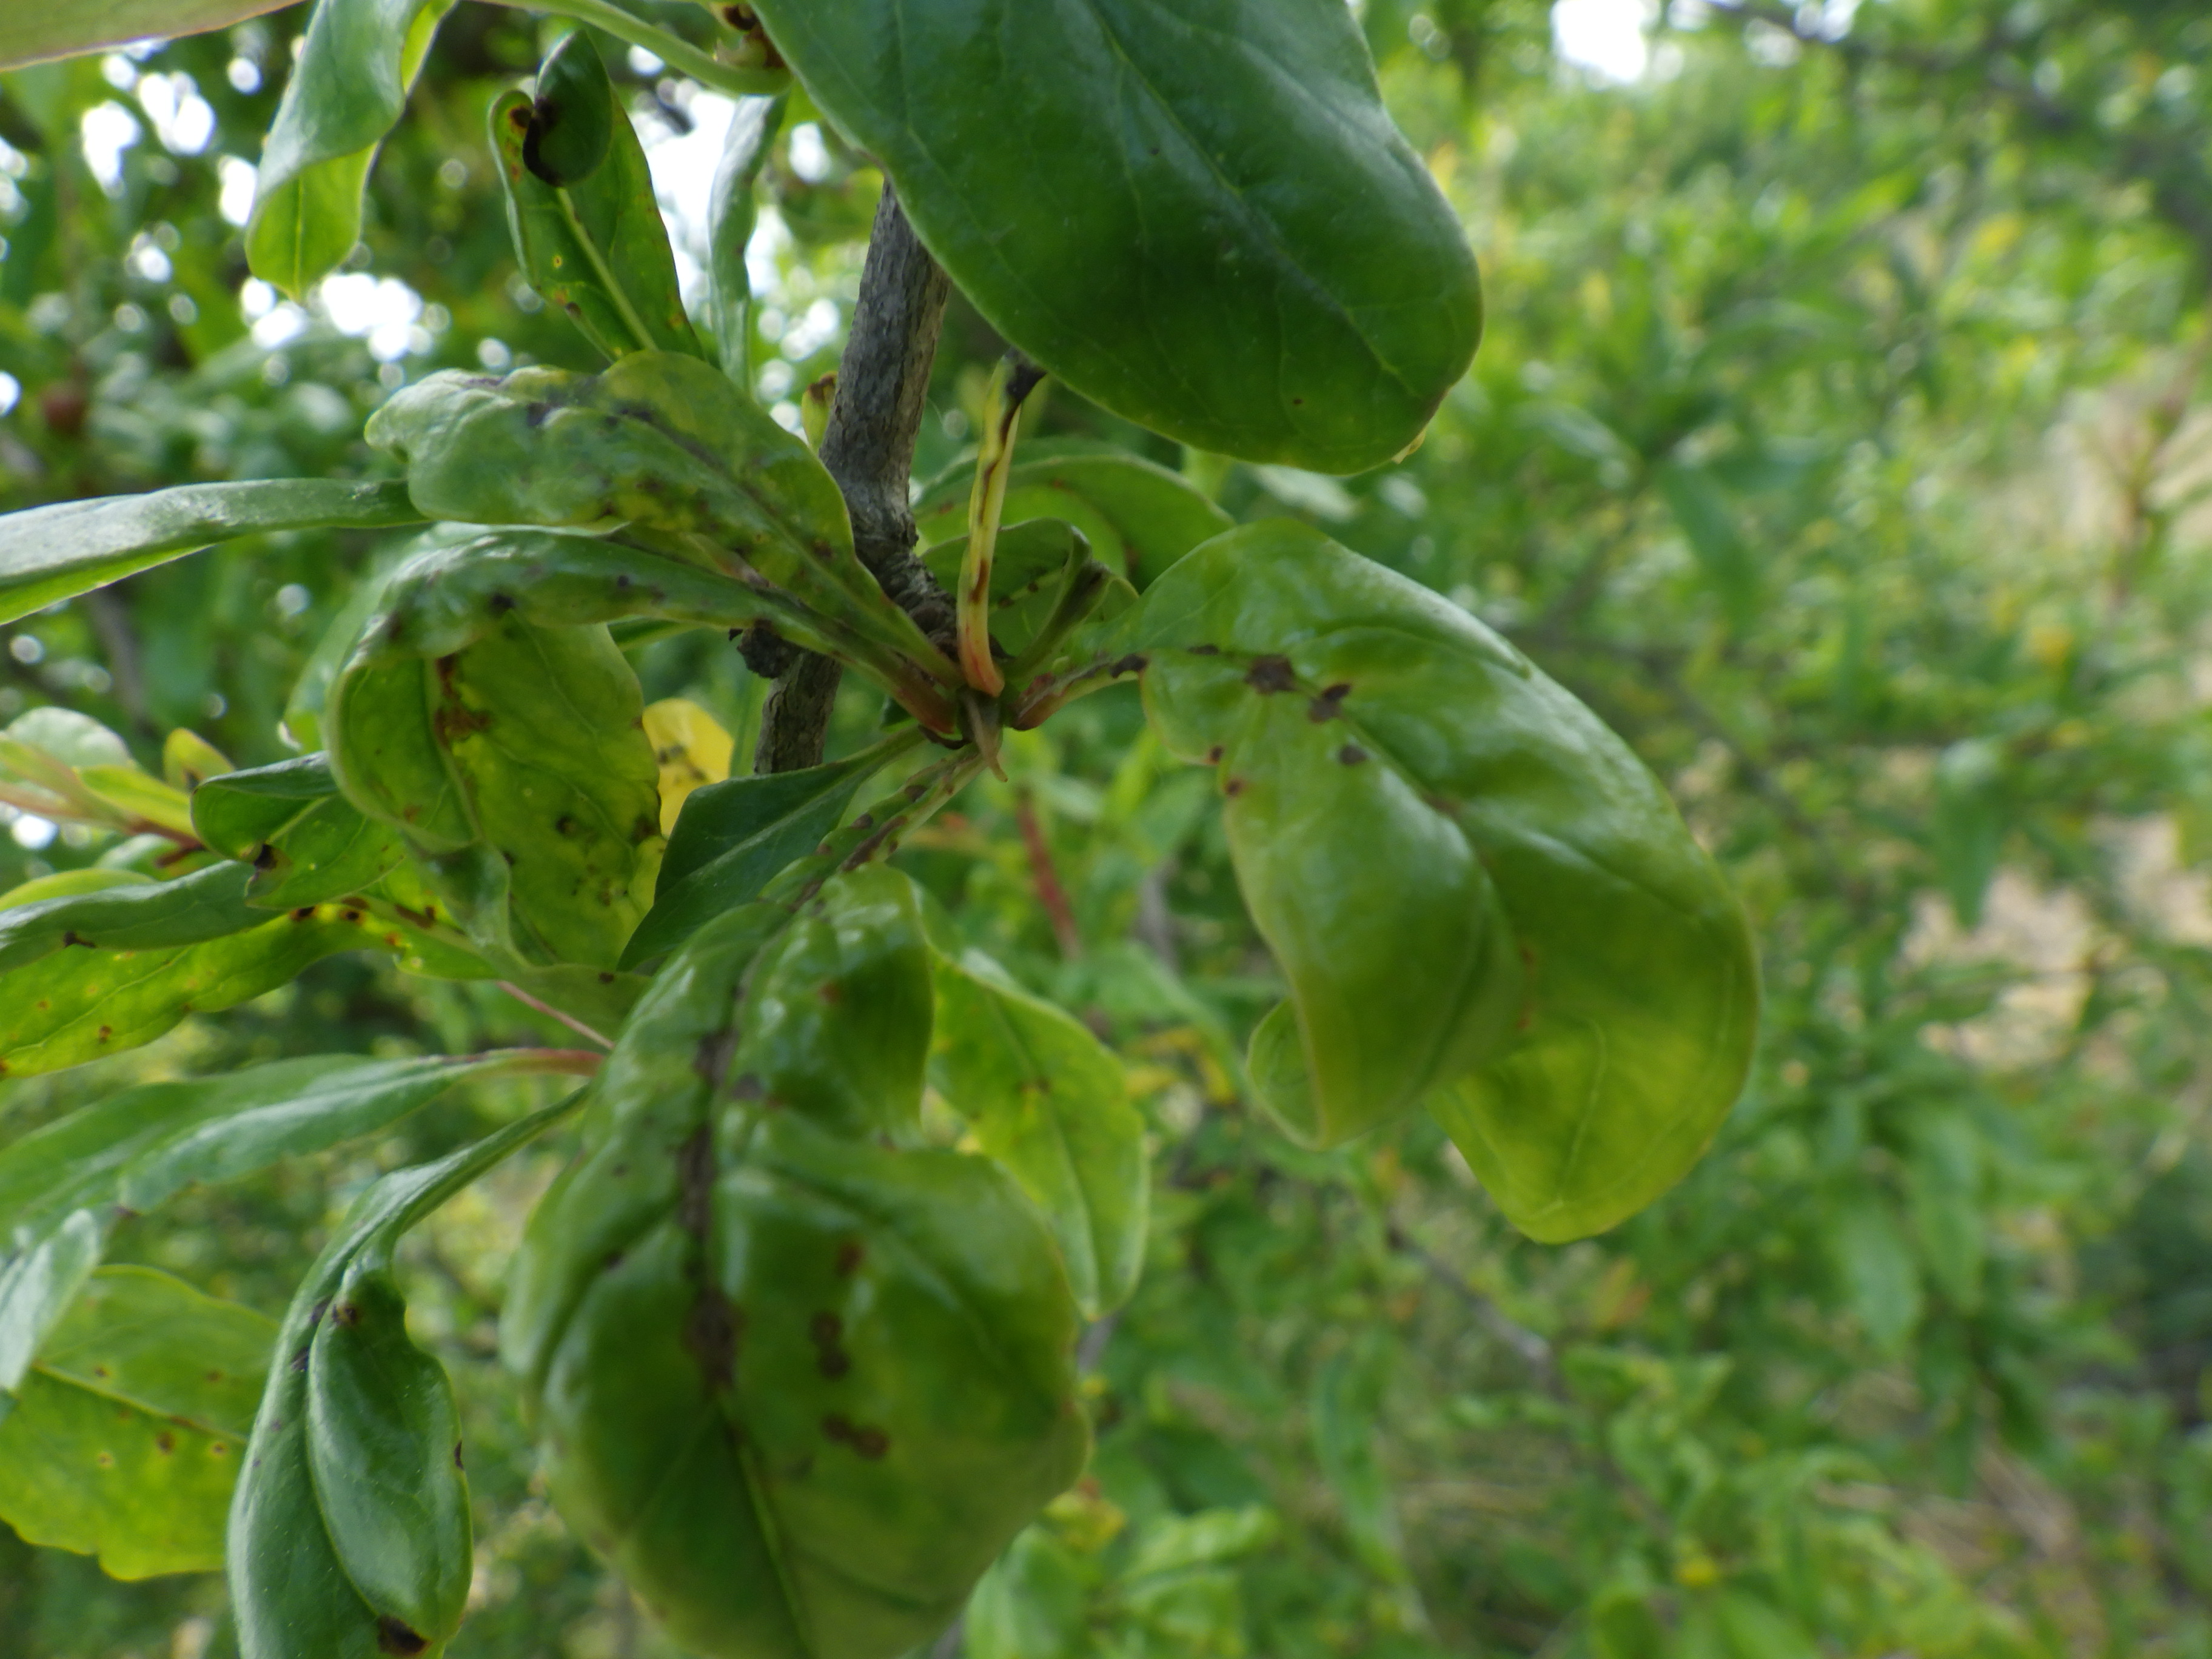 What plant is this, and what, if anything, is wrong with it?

pomegranate, coniella granati
